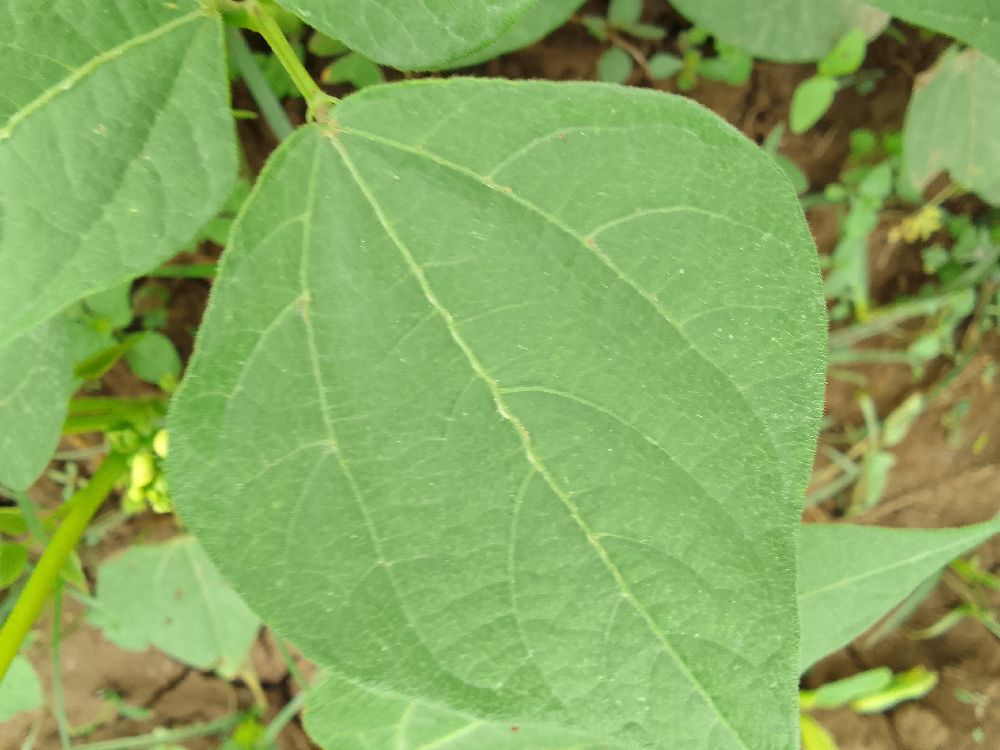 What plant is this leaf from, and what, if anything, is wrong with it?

common bean, healthy
